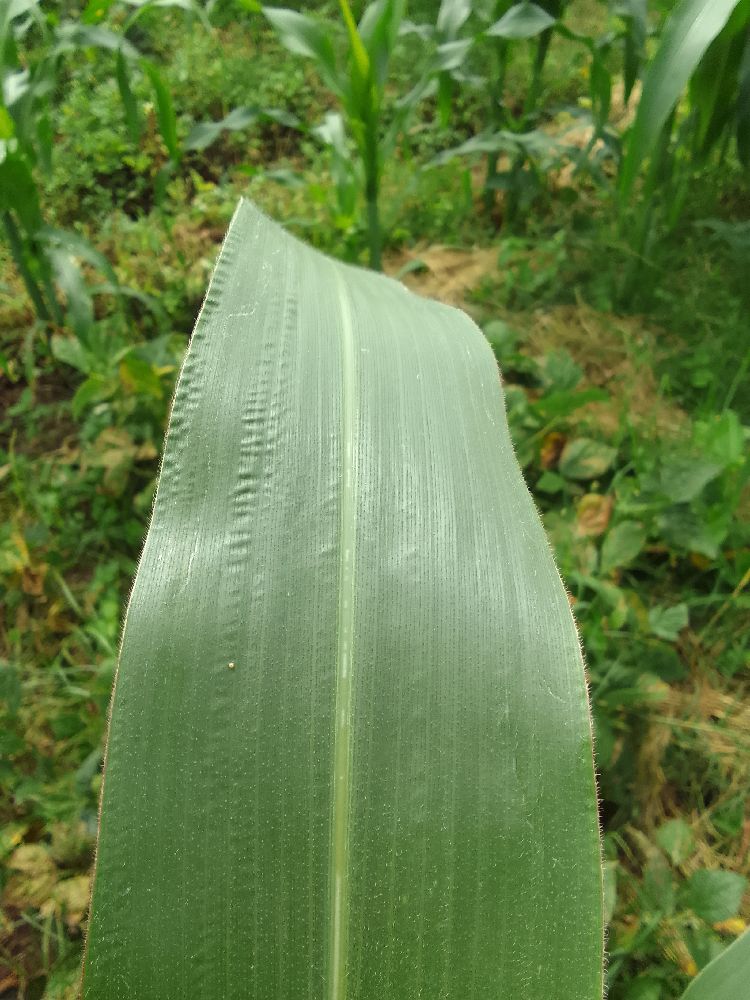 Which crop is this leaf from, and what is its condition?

maize, healthy
